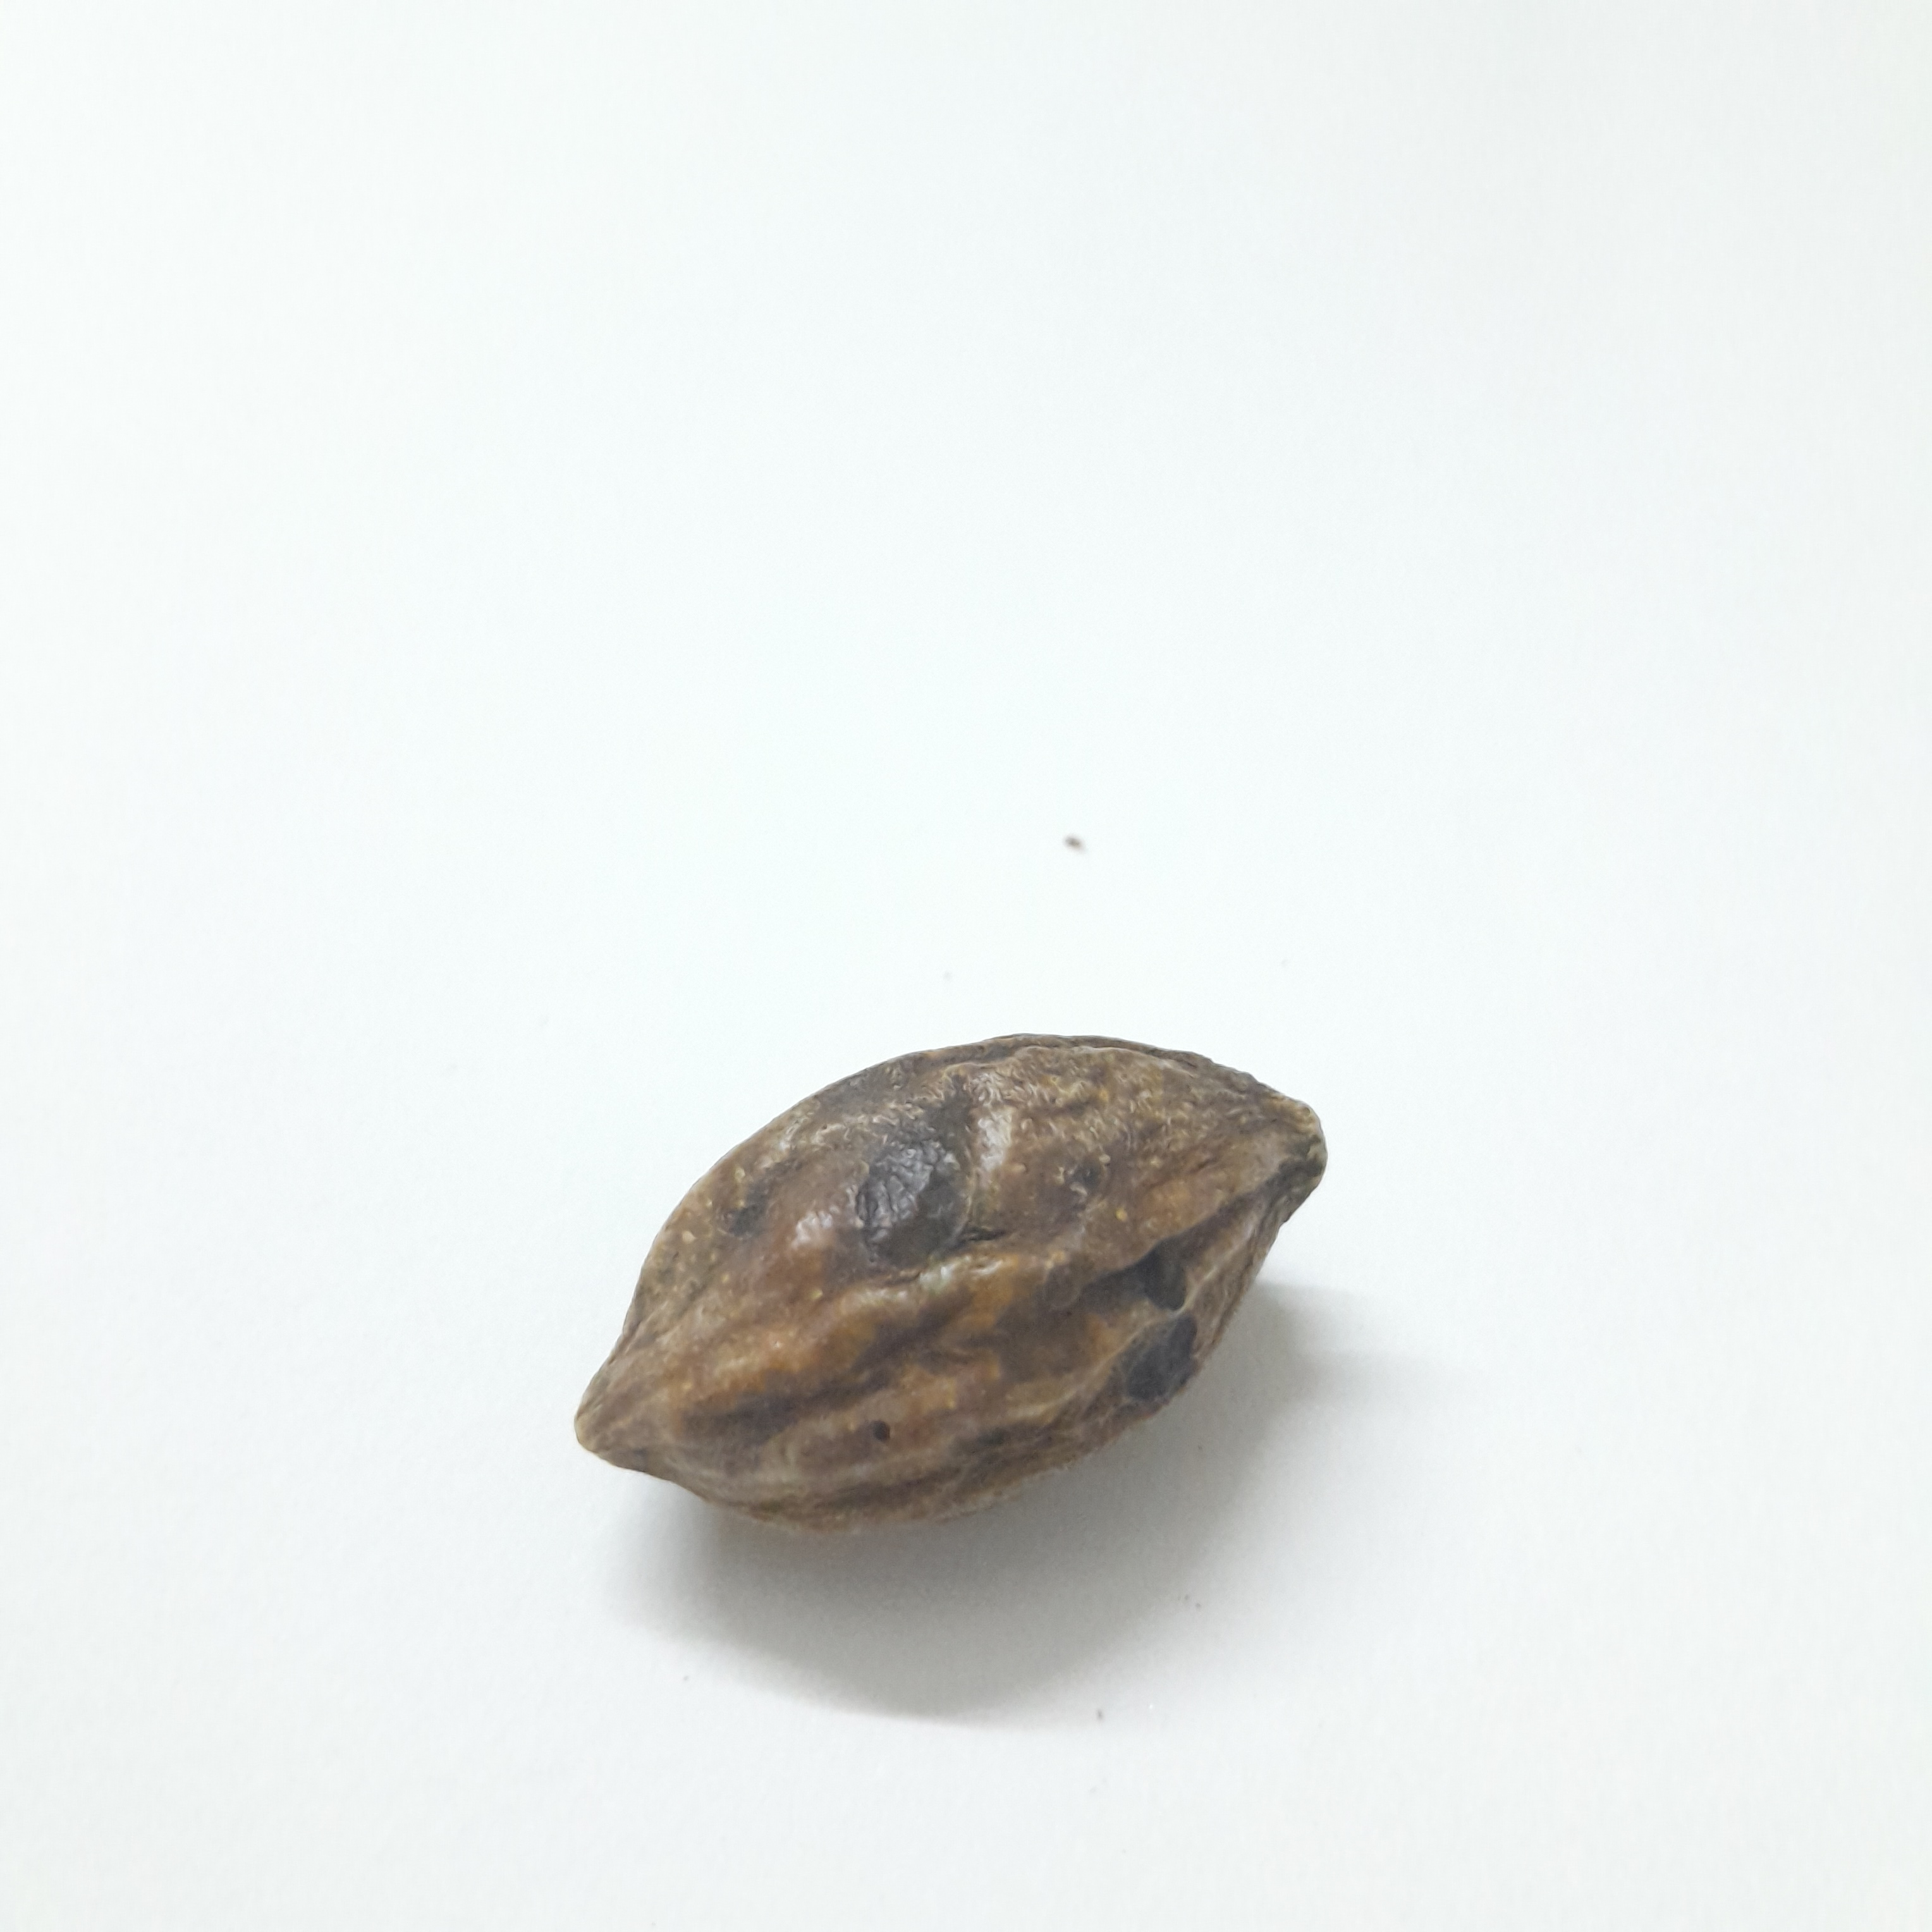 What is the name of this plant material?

hirdaa
